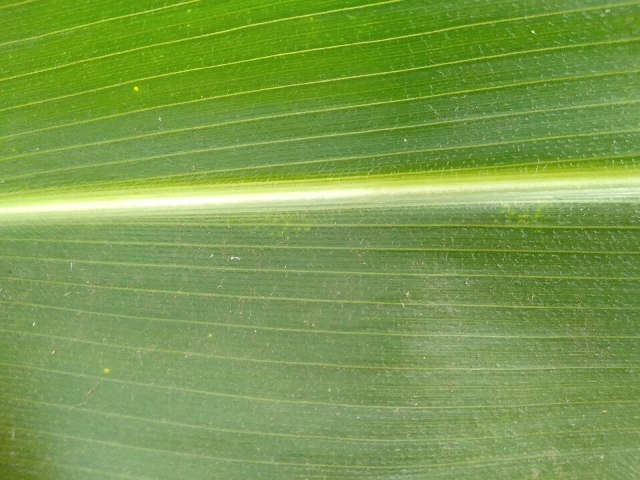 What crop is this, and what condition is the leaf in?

maize, healthy
